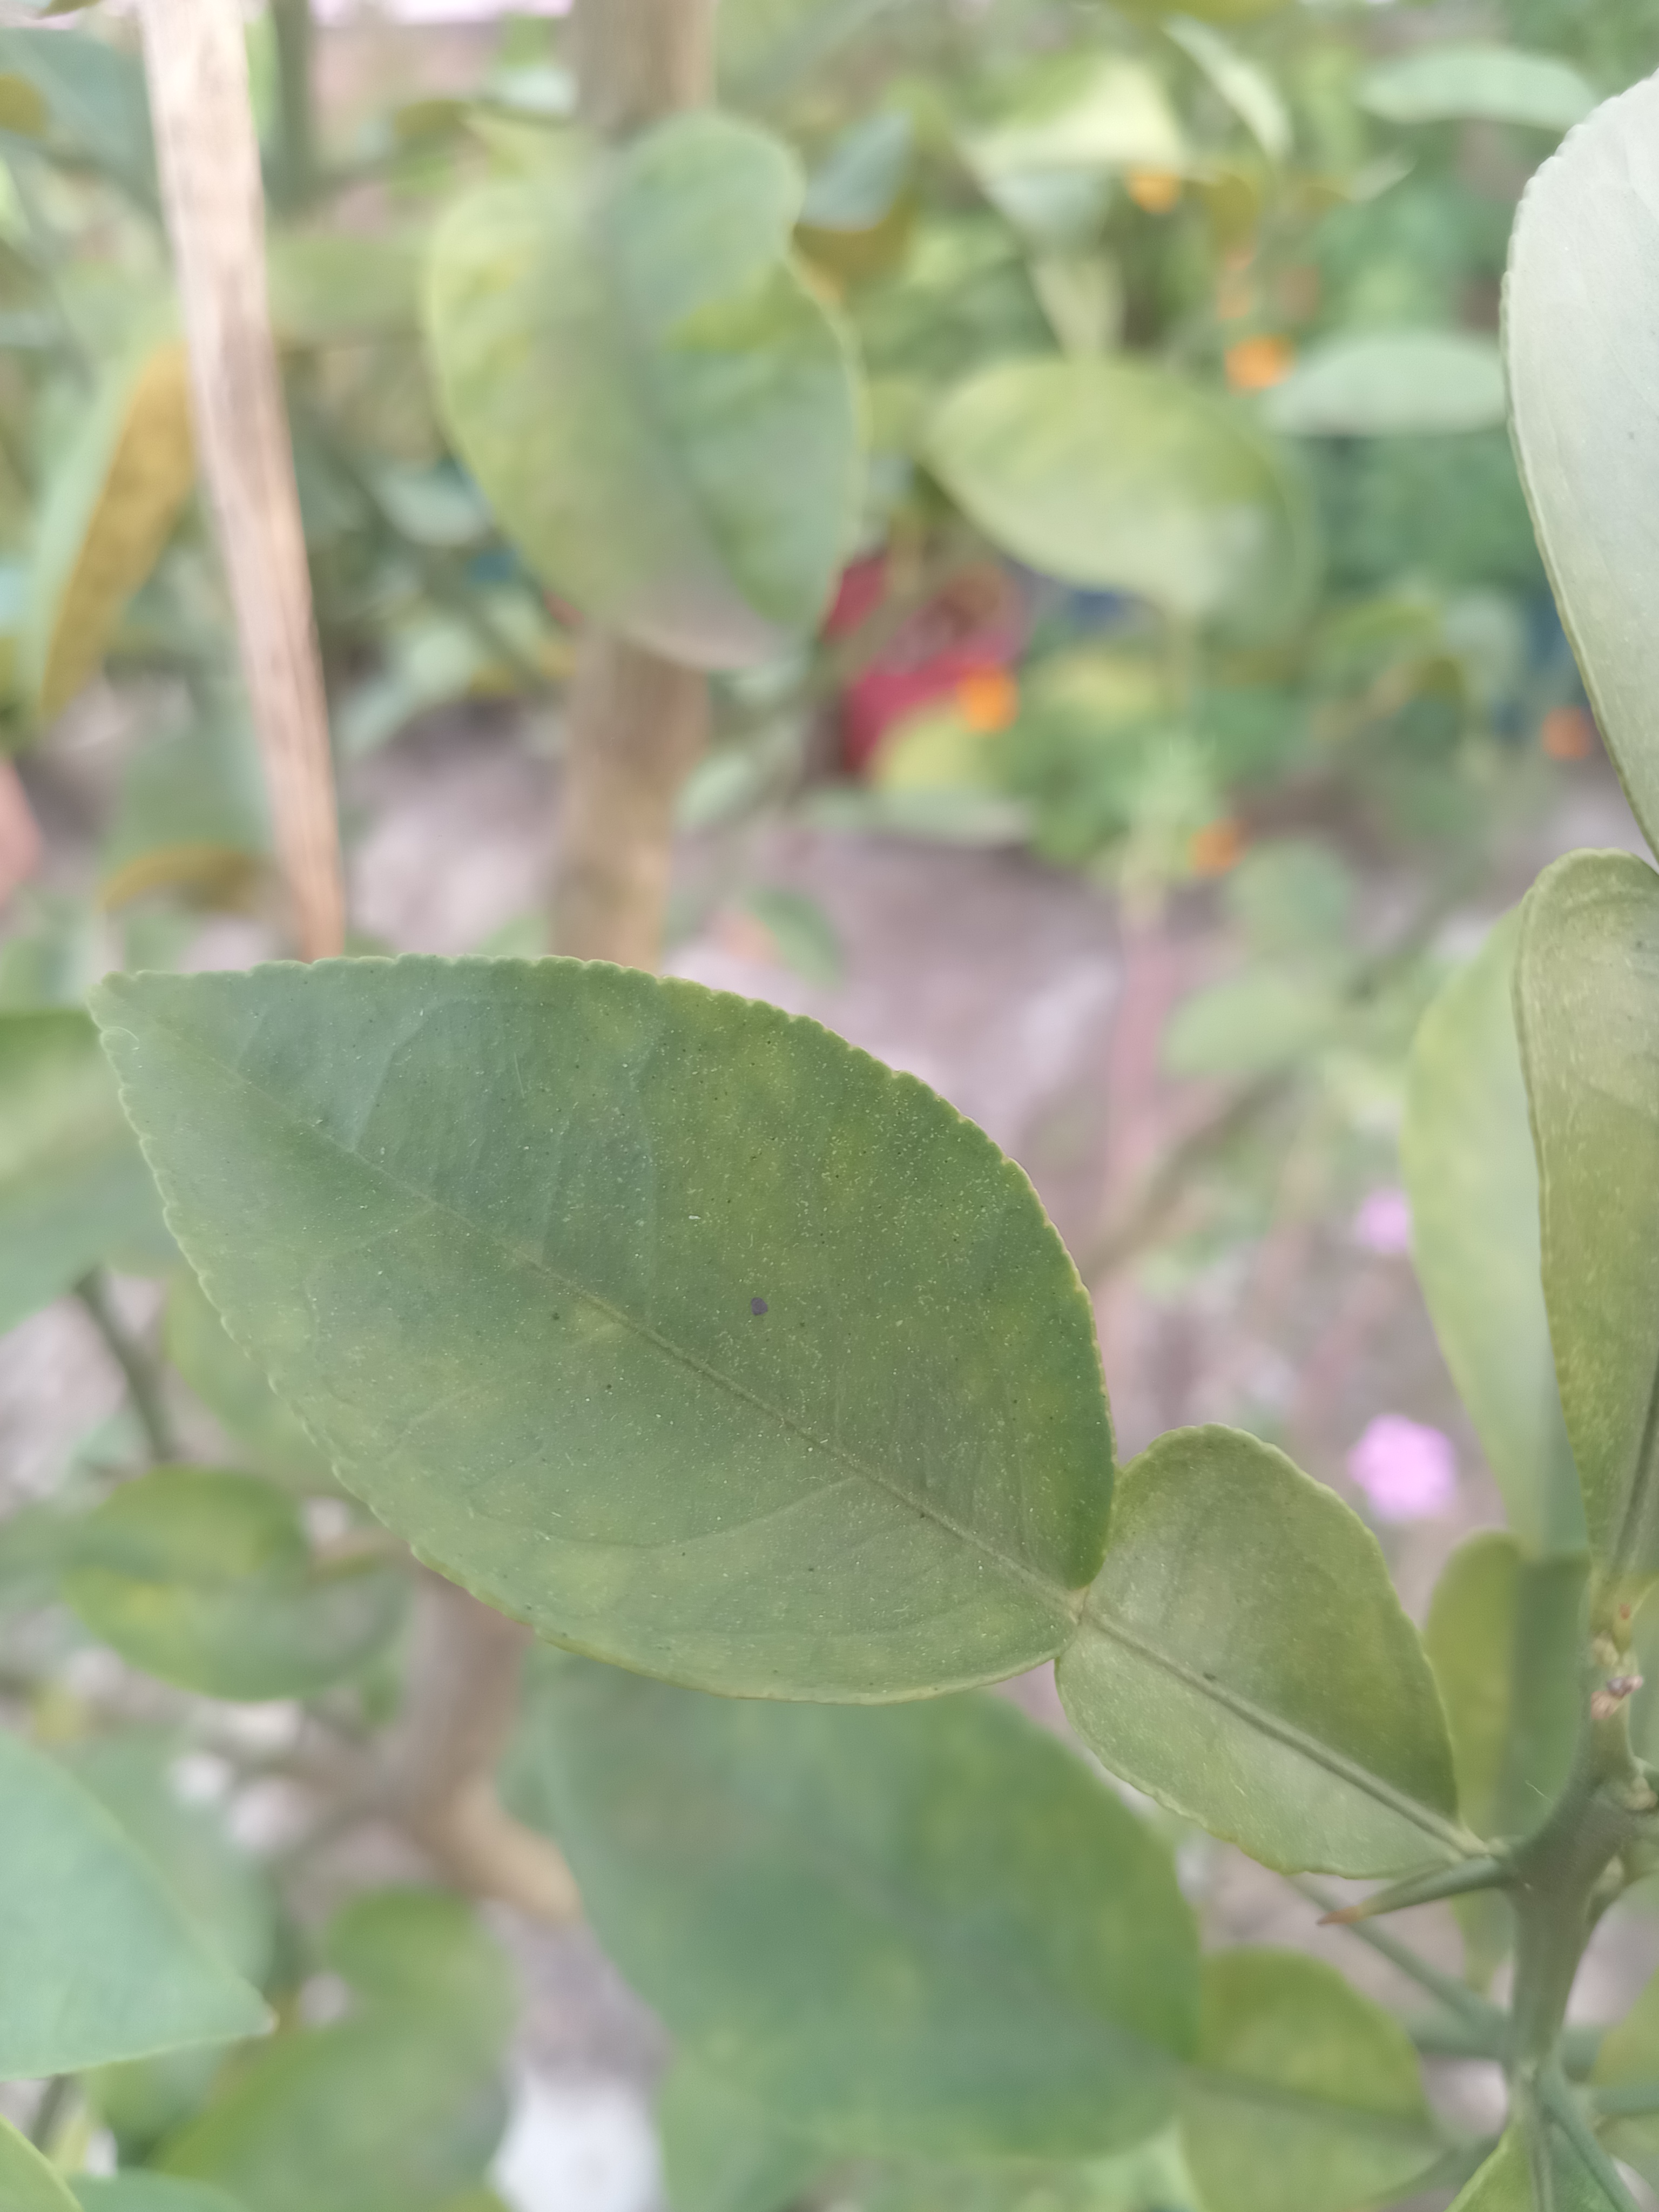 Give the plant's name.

lemon
